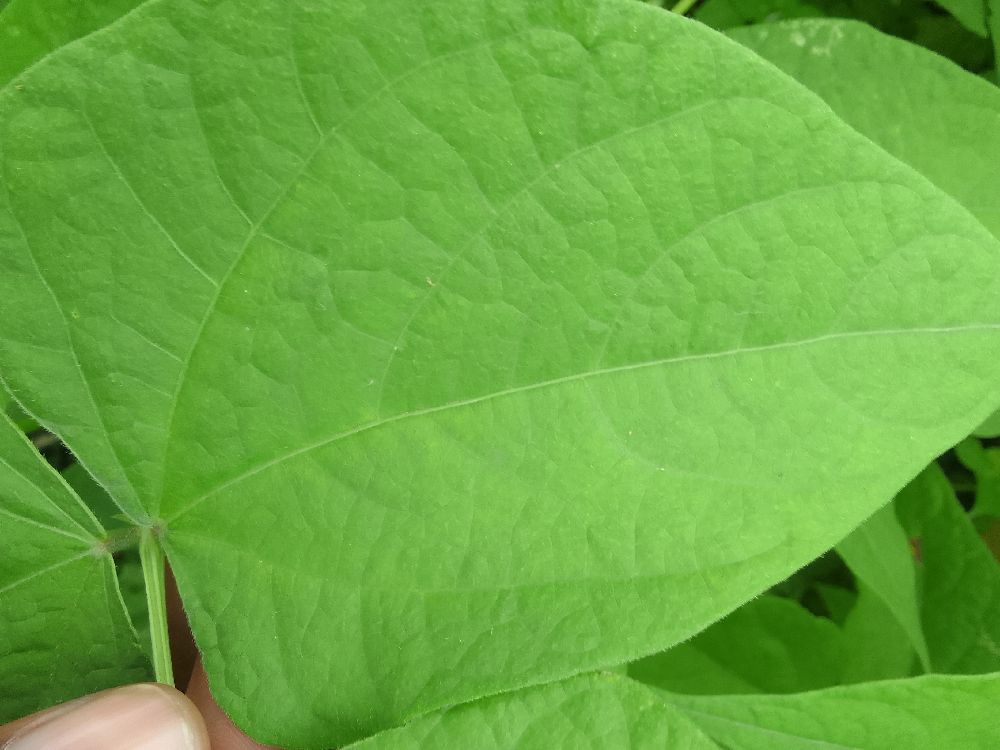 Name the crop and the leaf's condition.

common bean, healthy
